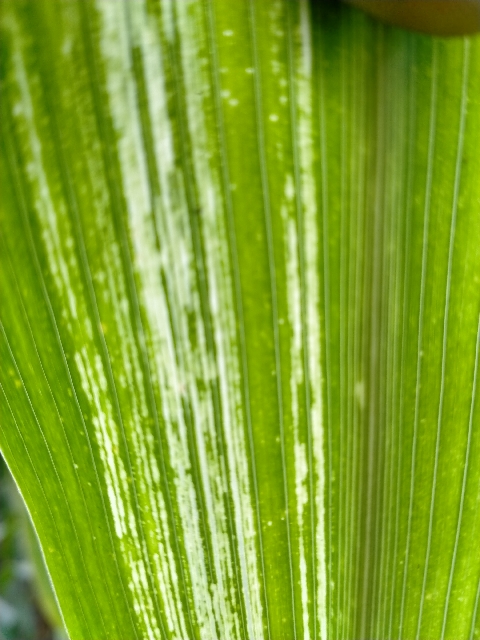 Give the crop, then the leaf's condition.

maize, maize streak virus
